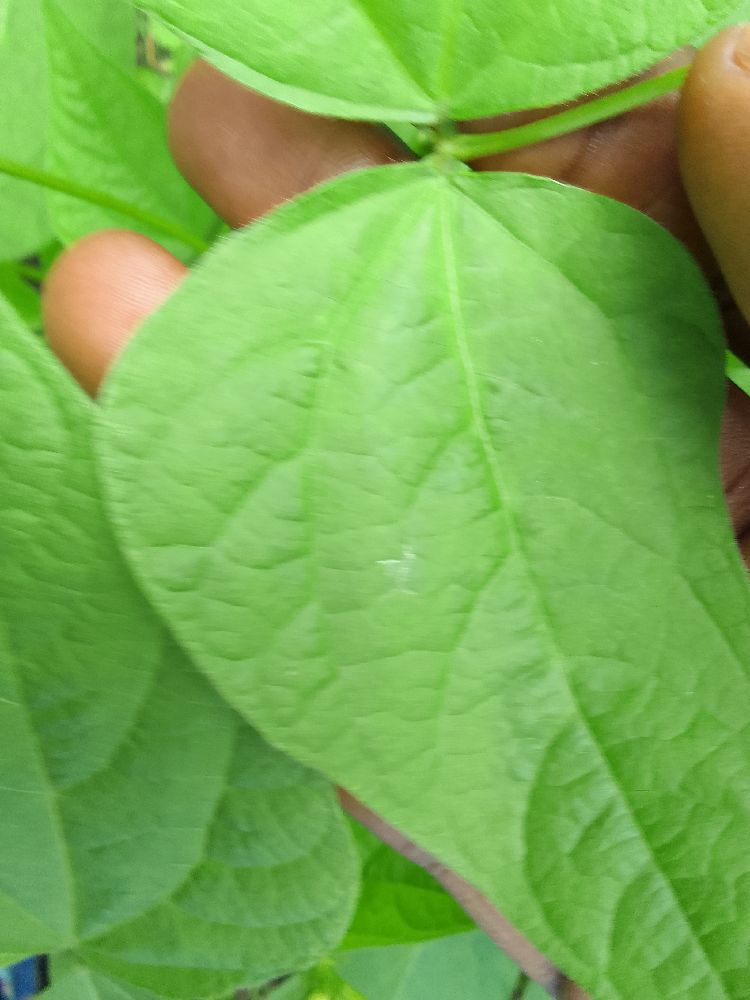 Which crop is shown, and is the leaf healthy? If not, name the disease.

common bean, healthy
